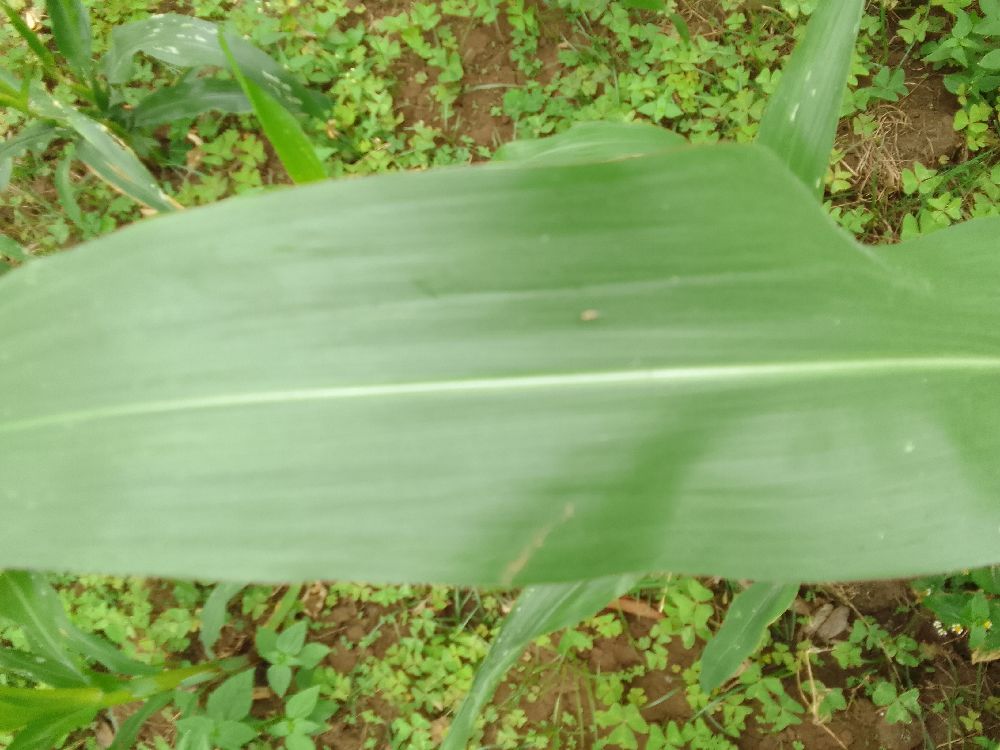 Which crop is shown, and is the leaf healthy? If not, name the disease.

maize, healthy
